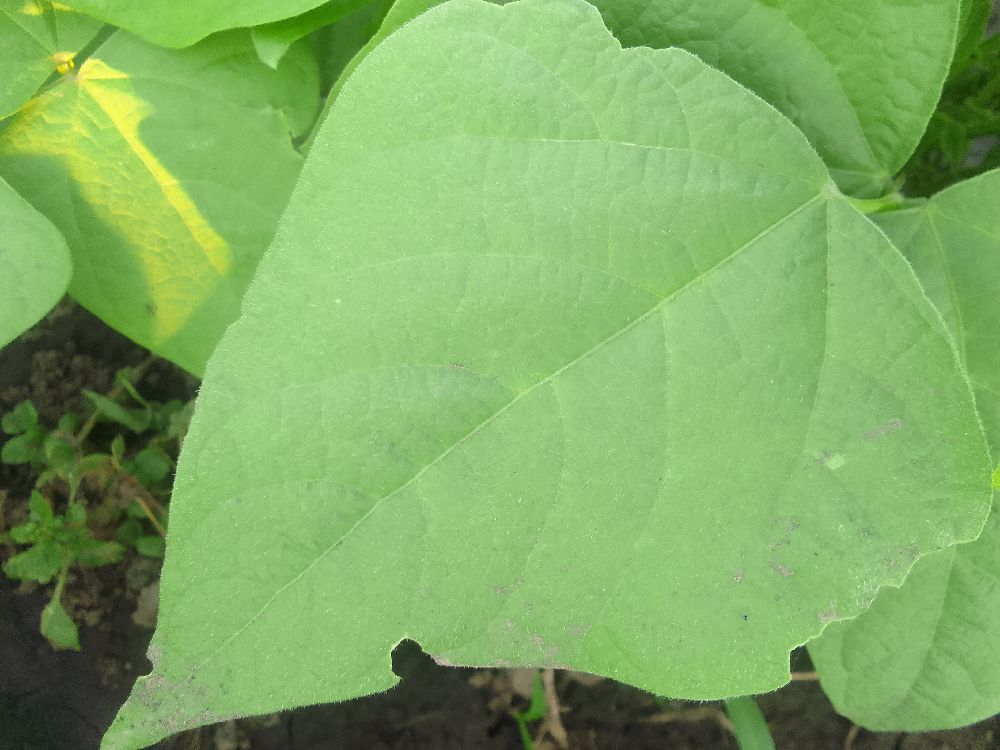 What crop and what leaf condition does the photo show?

common bean, healthy
